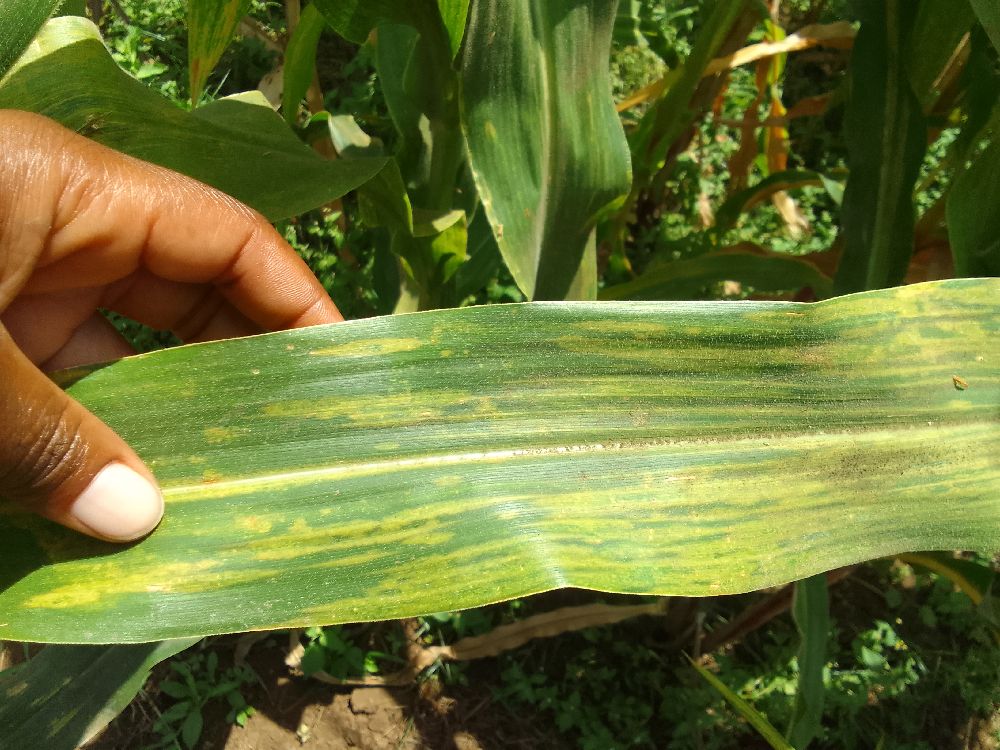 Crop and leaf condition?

maize, maize lethal necrosis
